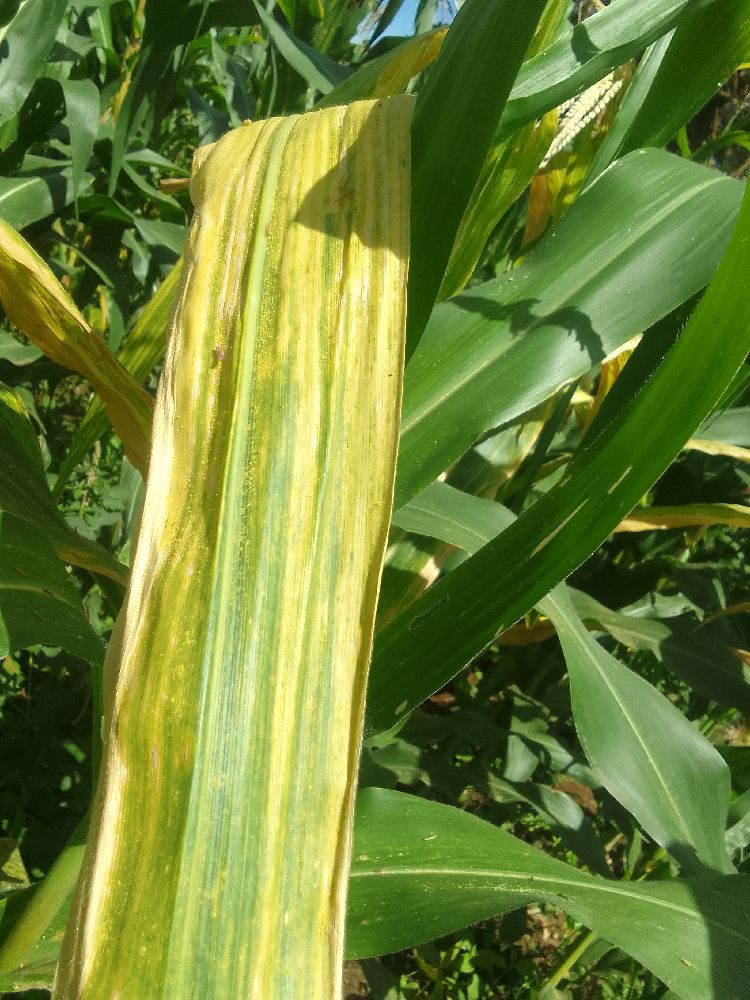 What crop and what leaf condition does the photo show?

maize, maize lethal necrosis
